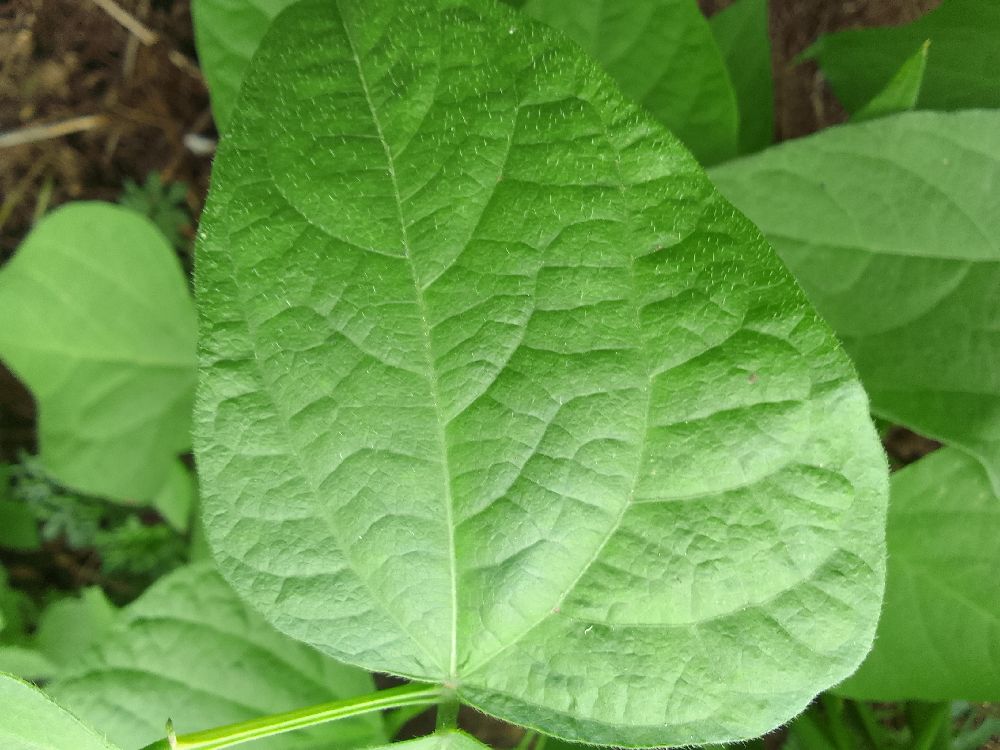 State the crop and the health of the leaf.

common bean, healthy
